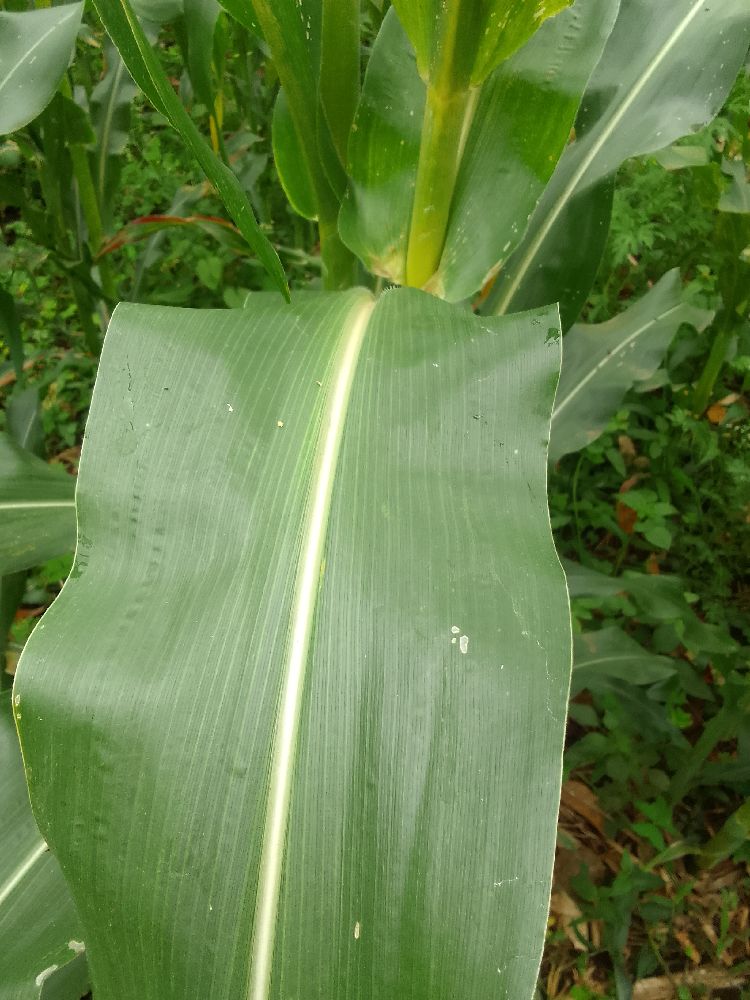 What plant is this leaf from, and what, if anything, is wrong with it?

maize, healthy
